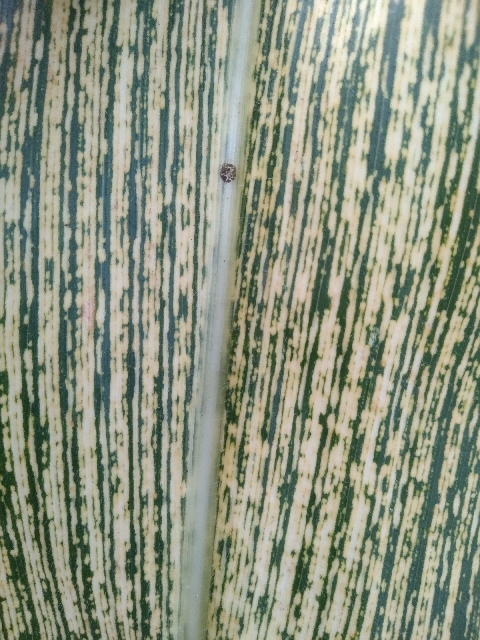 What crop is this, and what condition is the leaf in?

maize, maize streak virus
